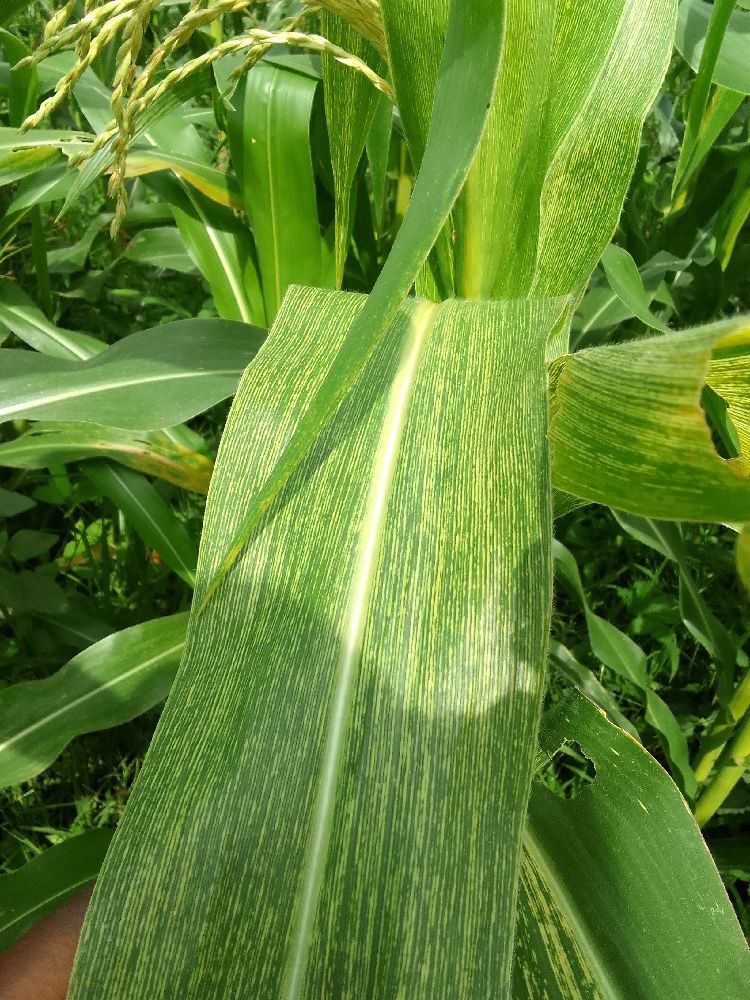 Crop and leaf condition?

maize, maize streak virus
